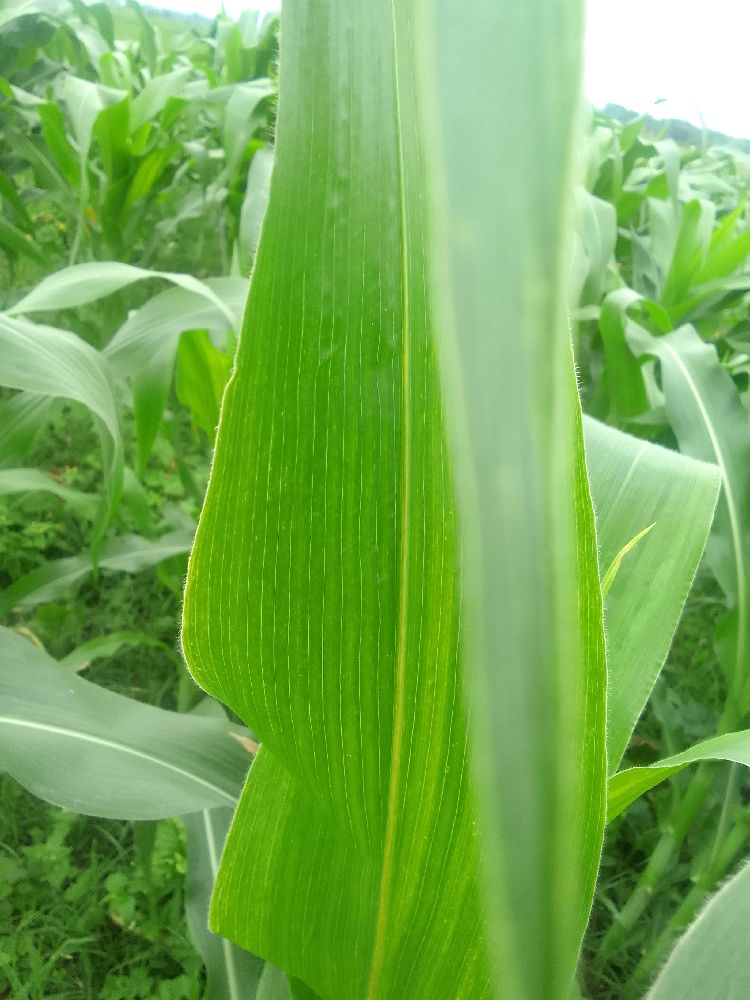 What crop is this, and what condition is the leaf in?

maize, healthy
